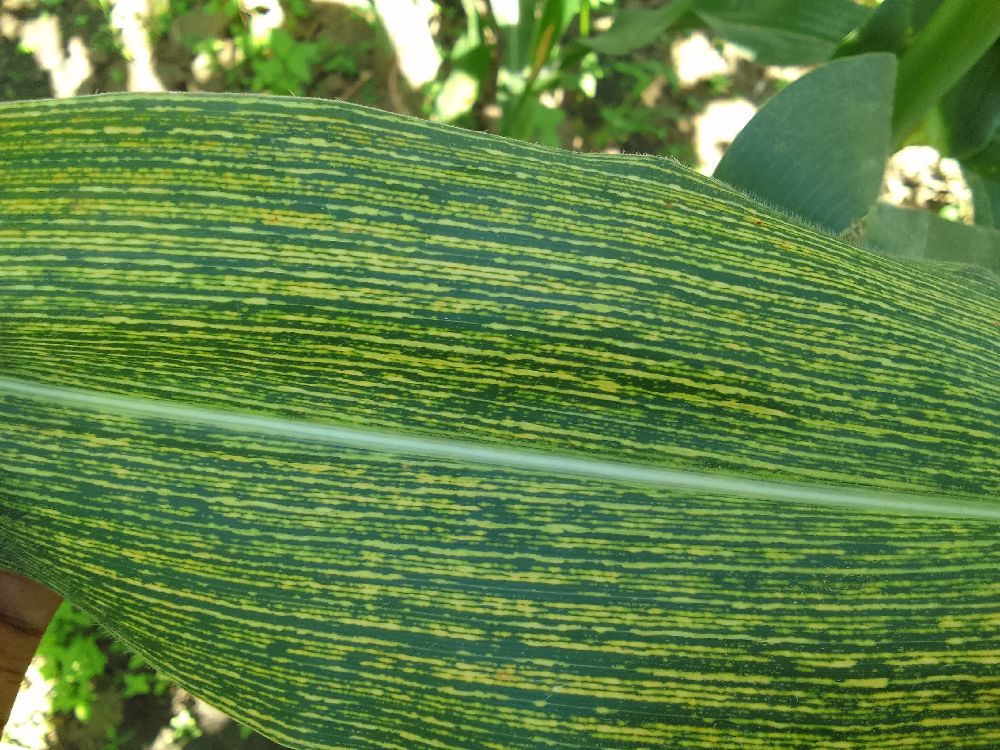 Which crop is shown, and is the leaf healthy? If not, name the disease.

maize, maize streak virus
